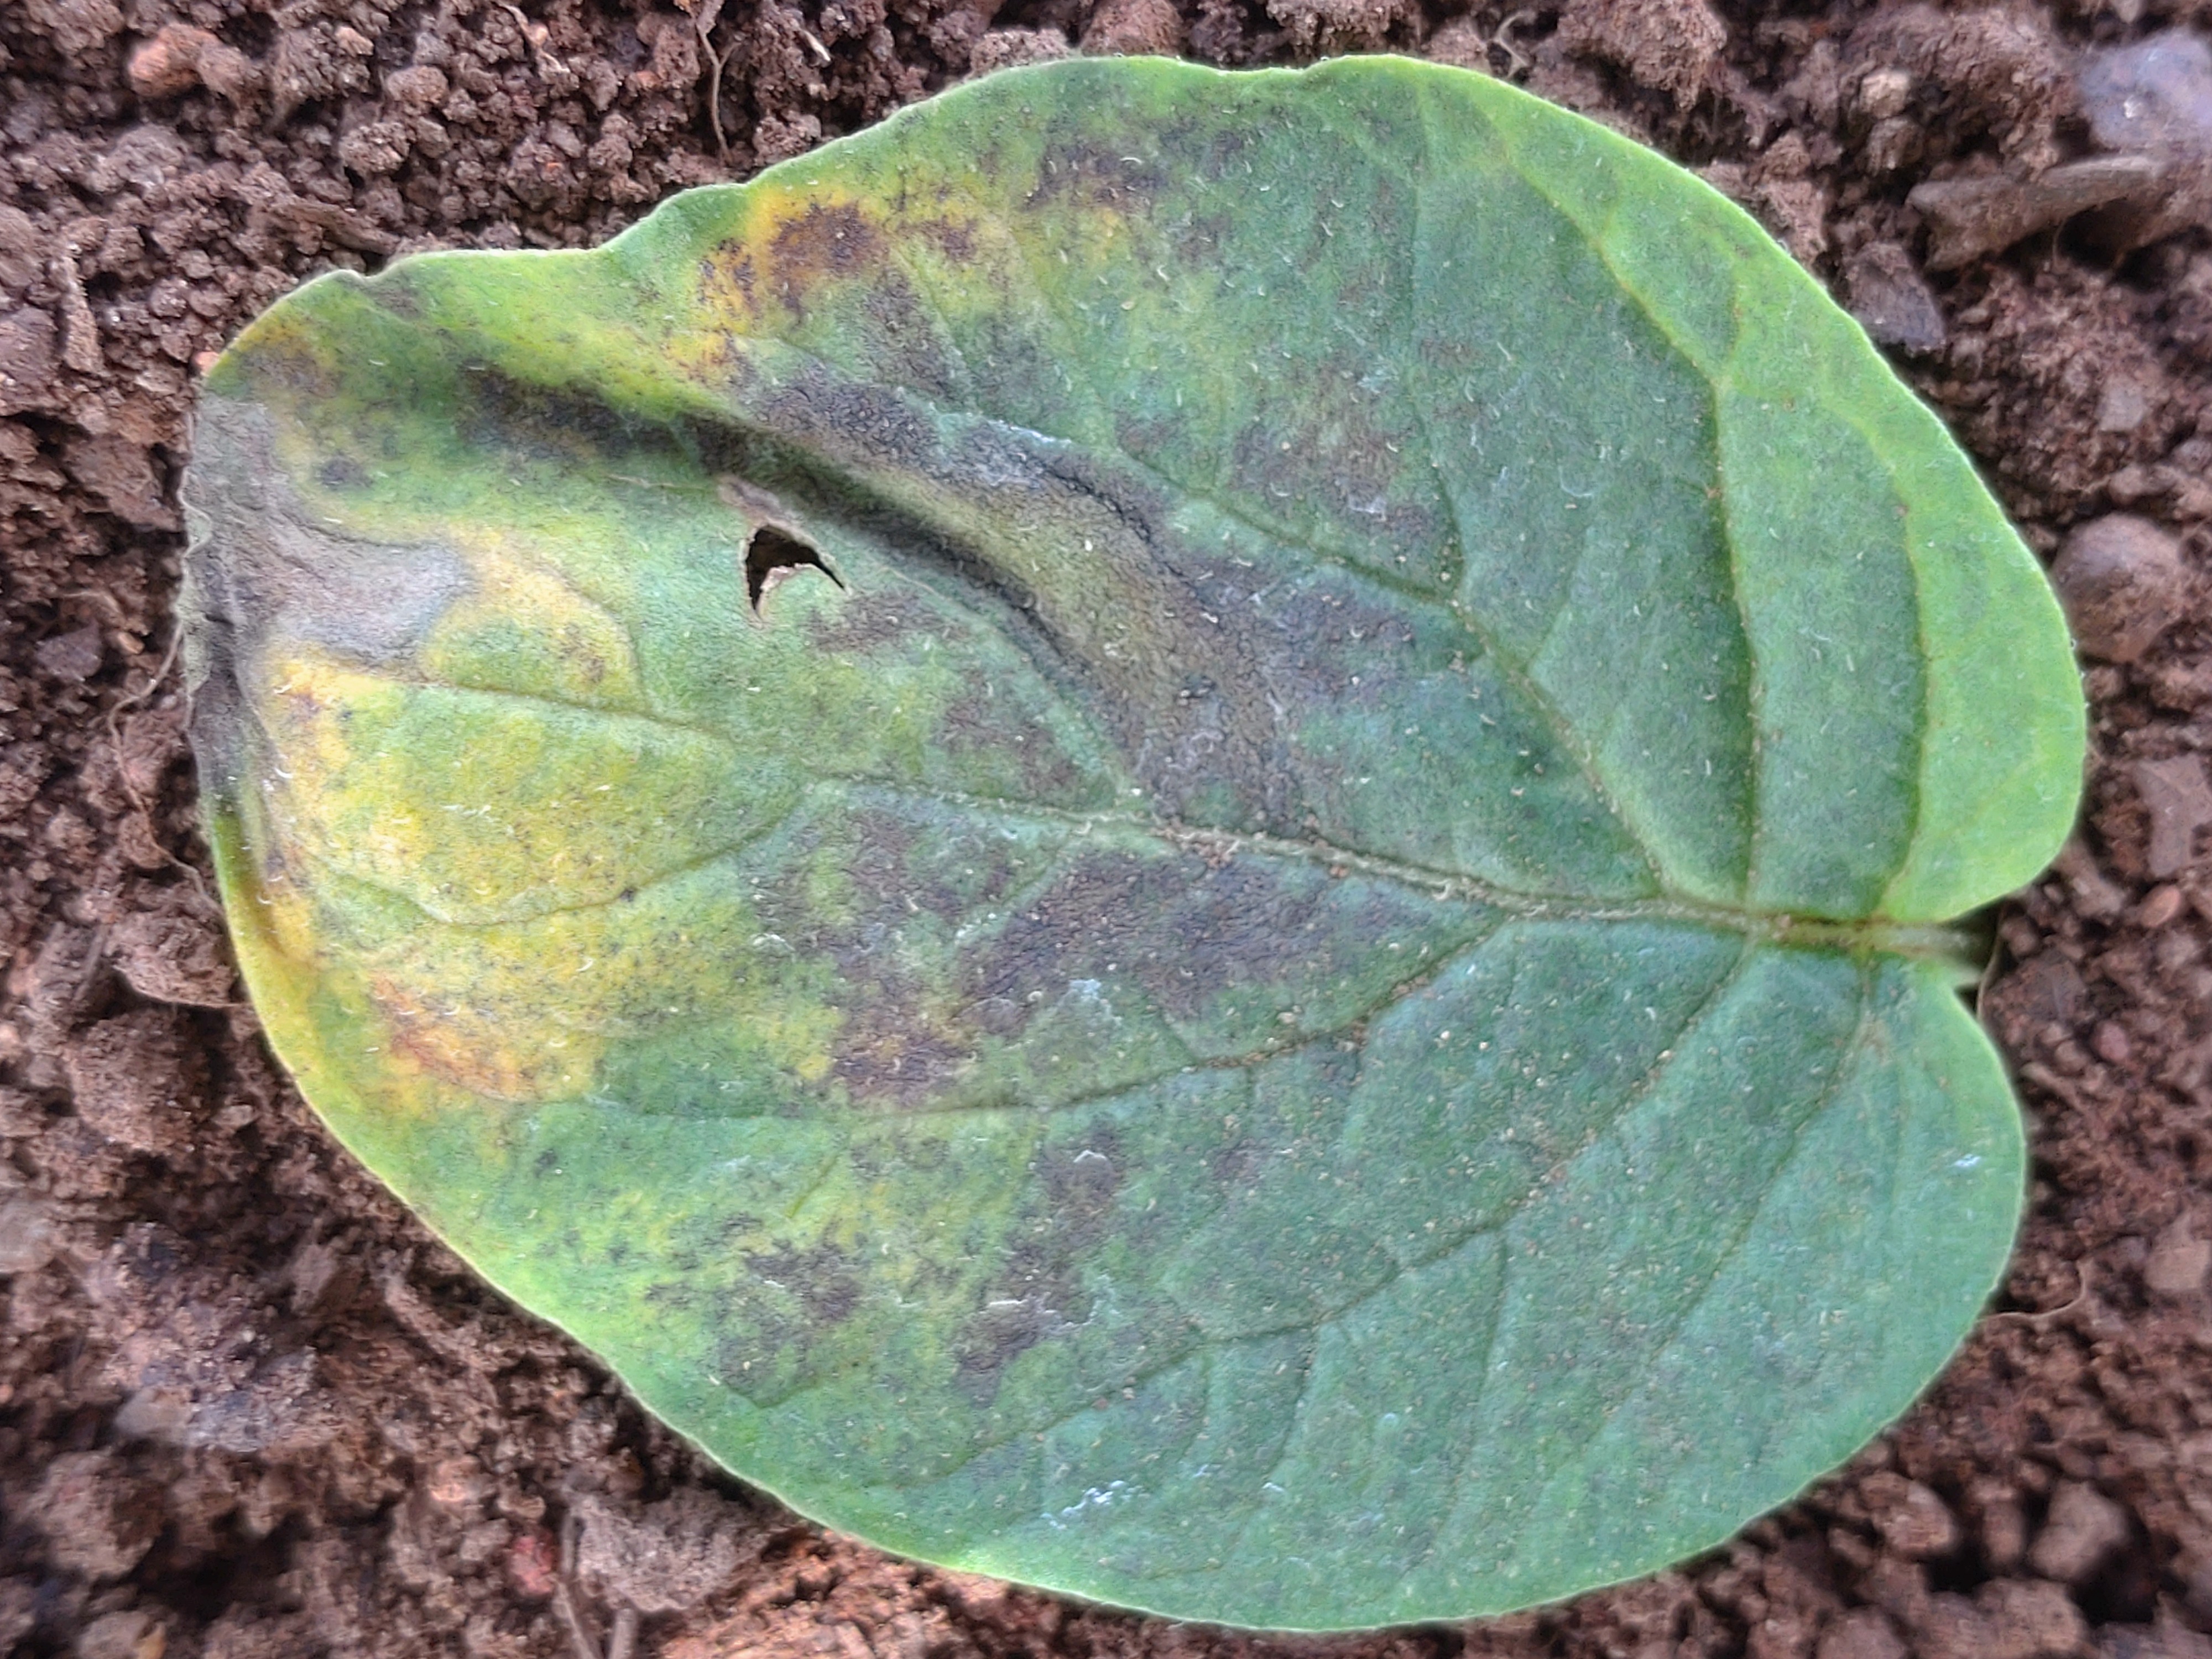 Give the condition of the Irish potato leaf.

late blight
